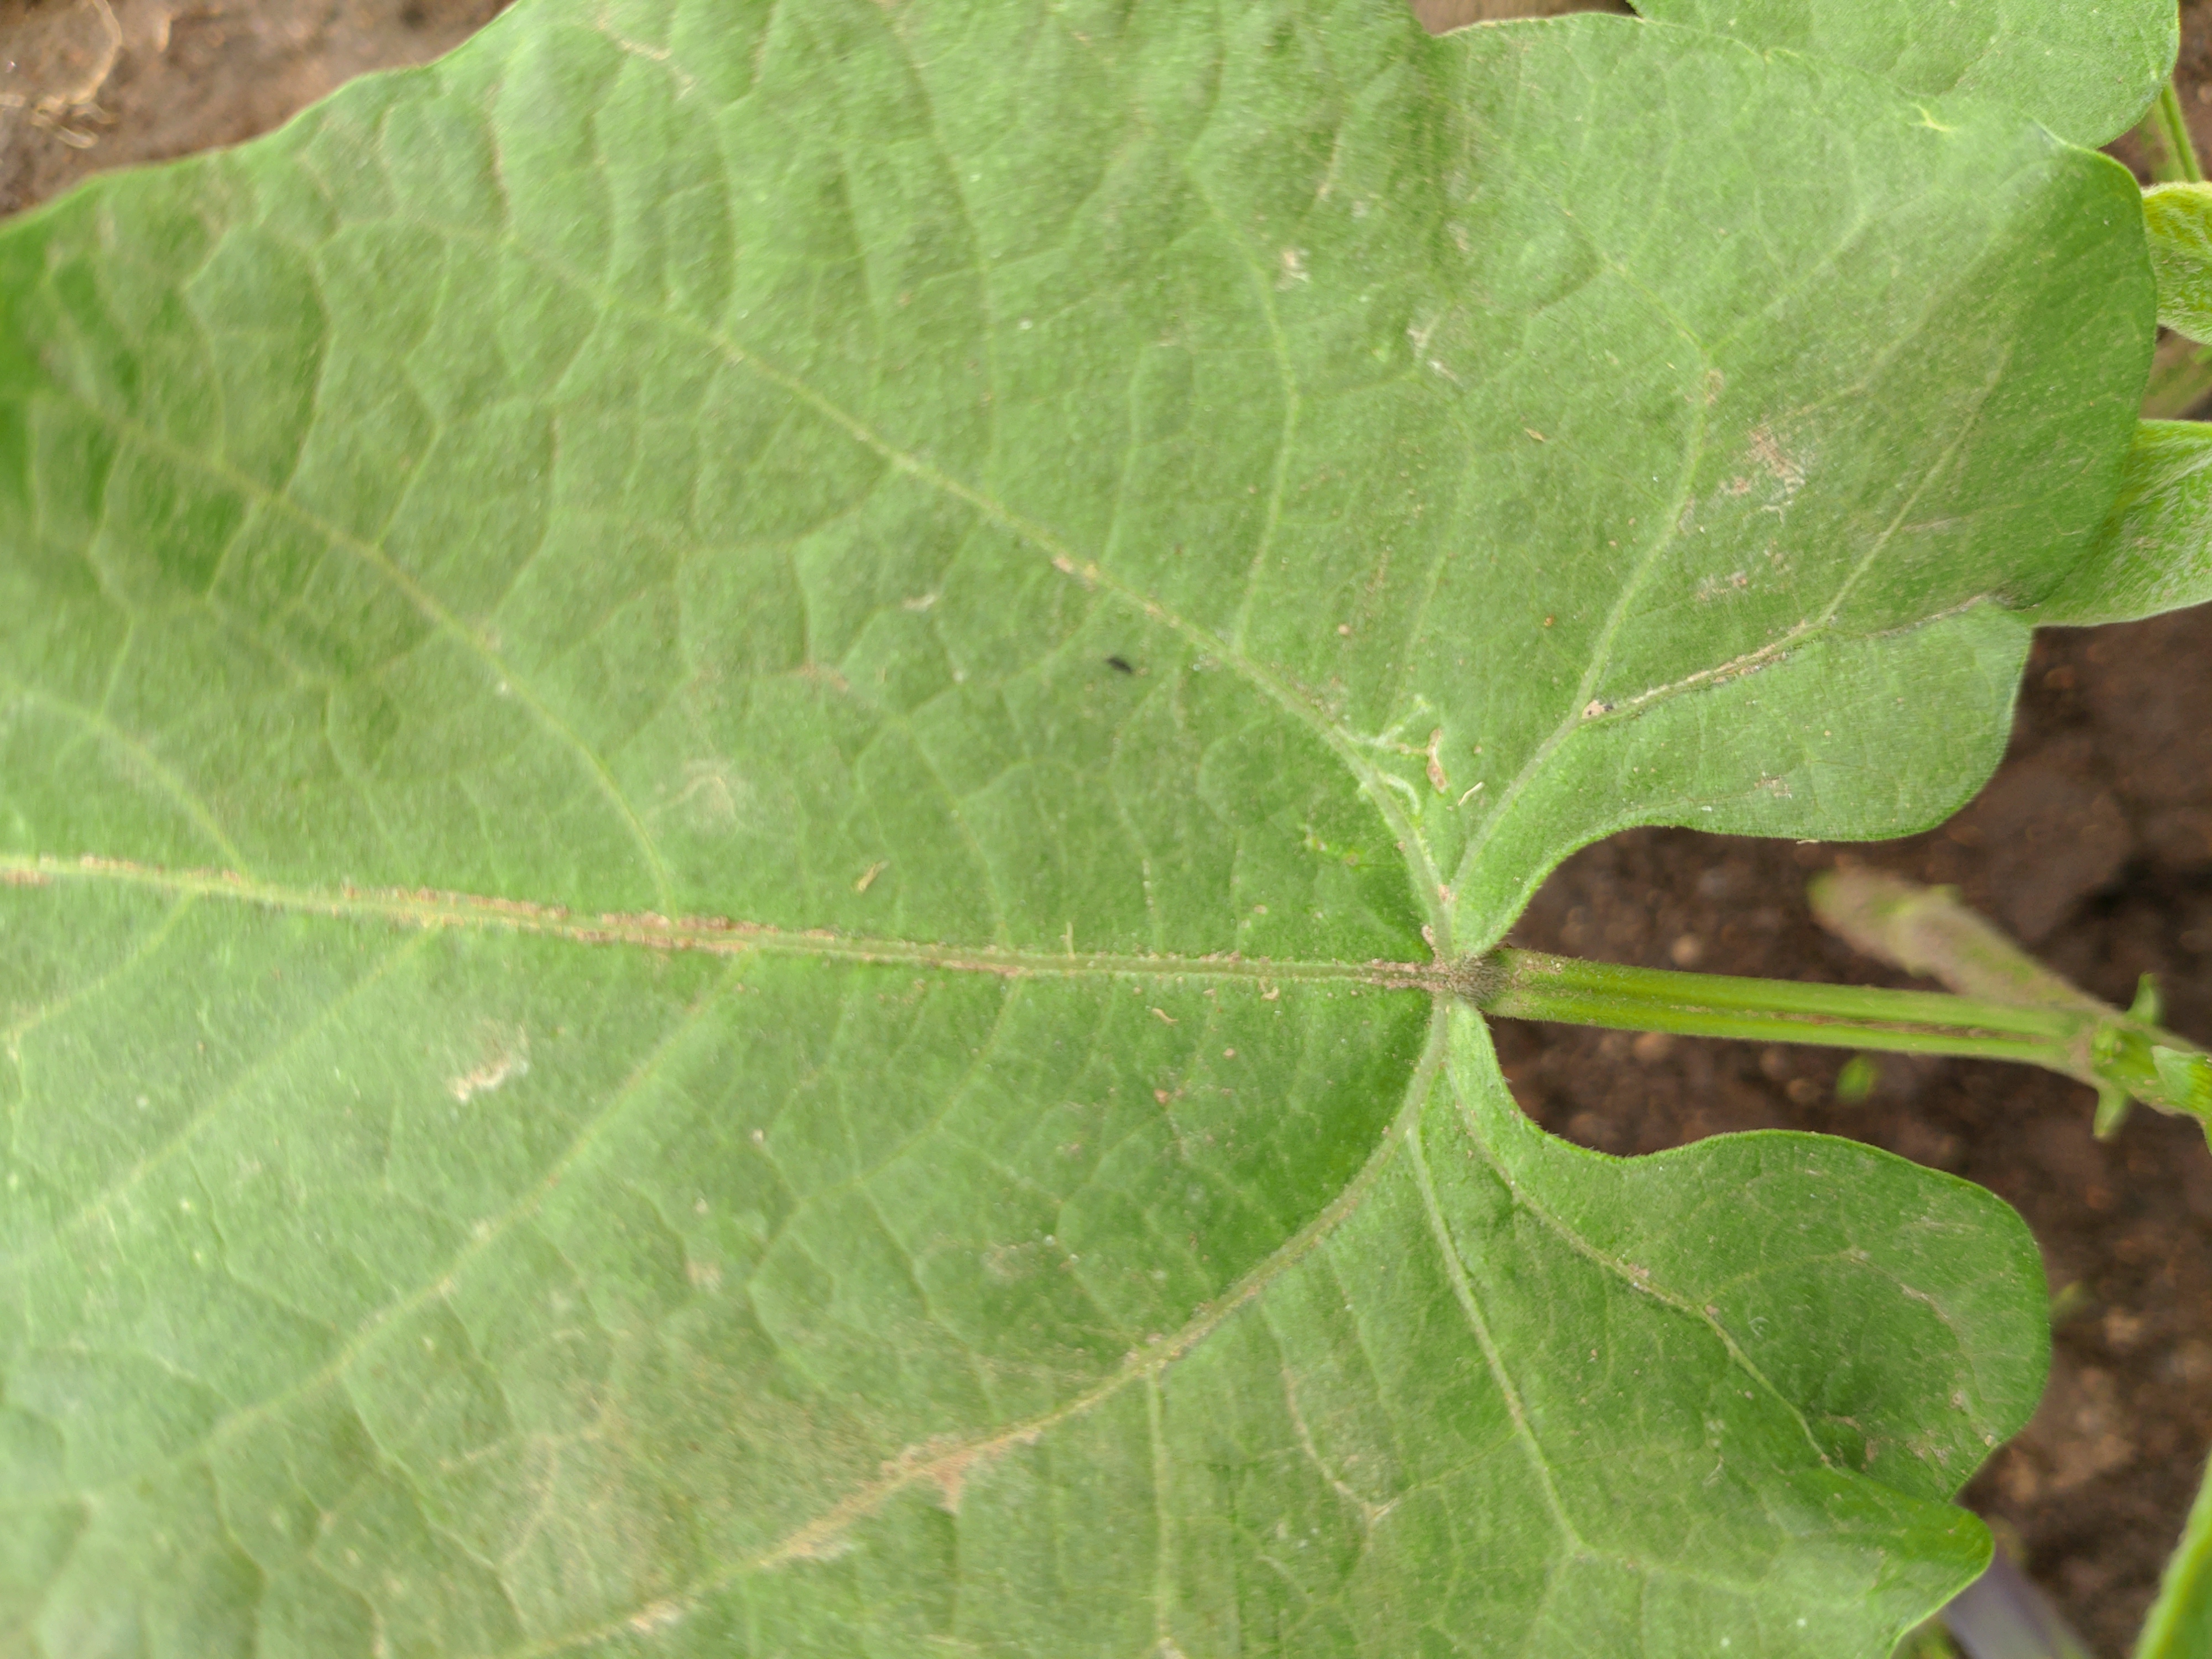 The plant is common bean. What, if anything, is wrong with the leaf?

healthy
